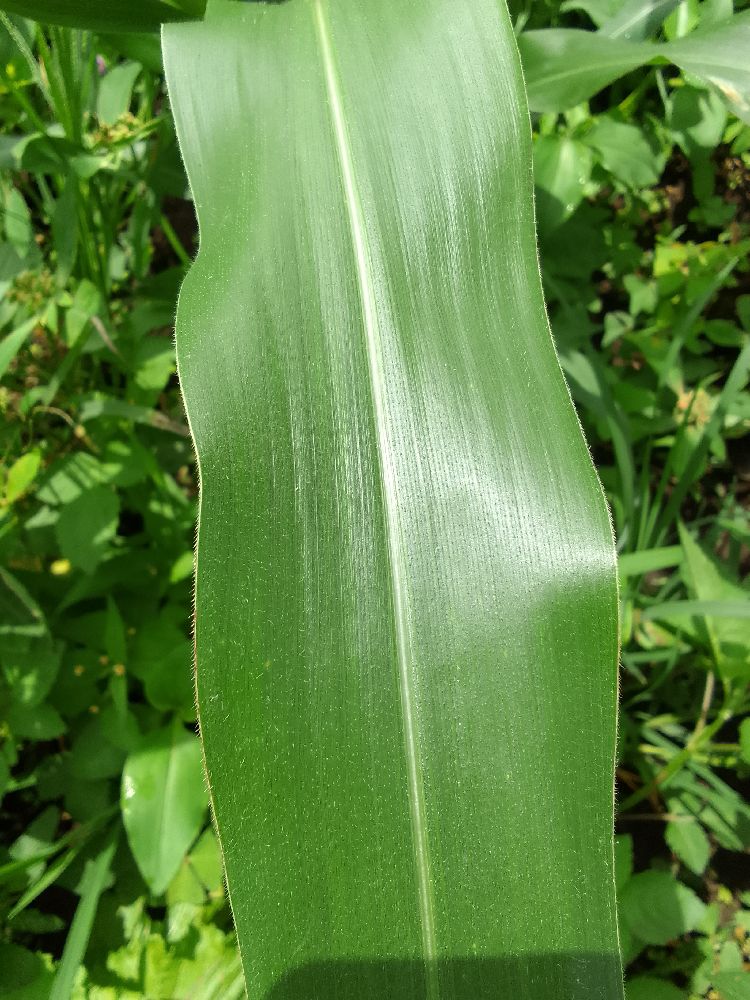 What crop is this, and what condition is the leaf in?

maize, healthy
